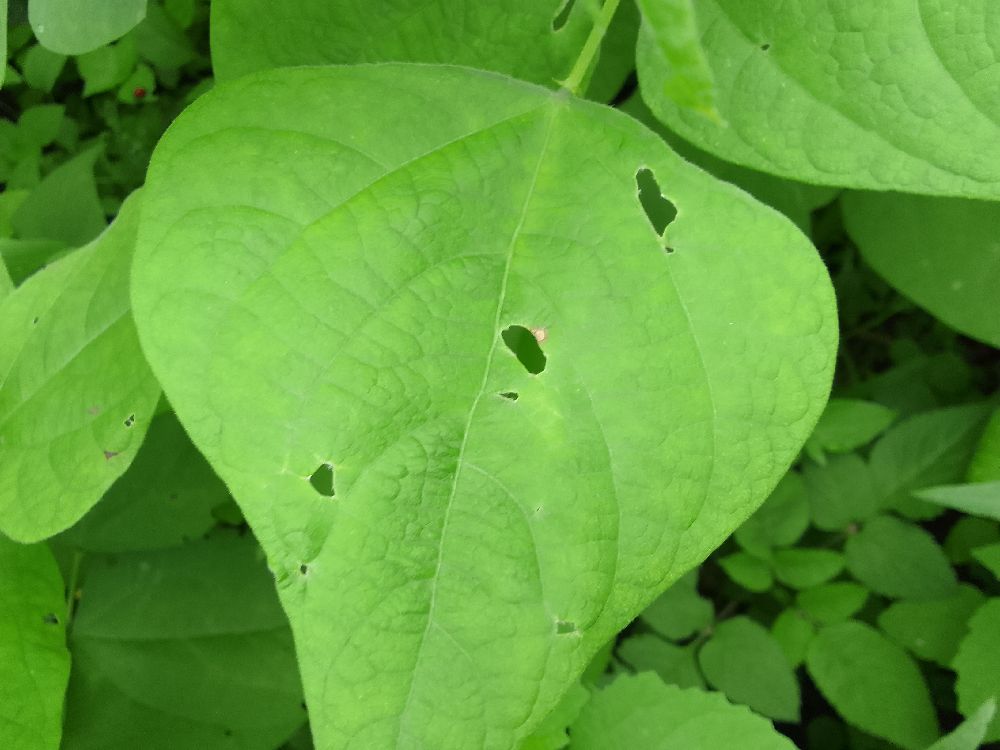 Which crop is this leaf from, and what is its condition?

common bean, healthy
